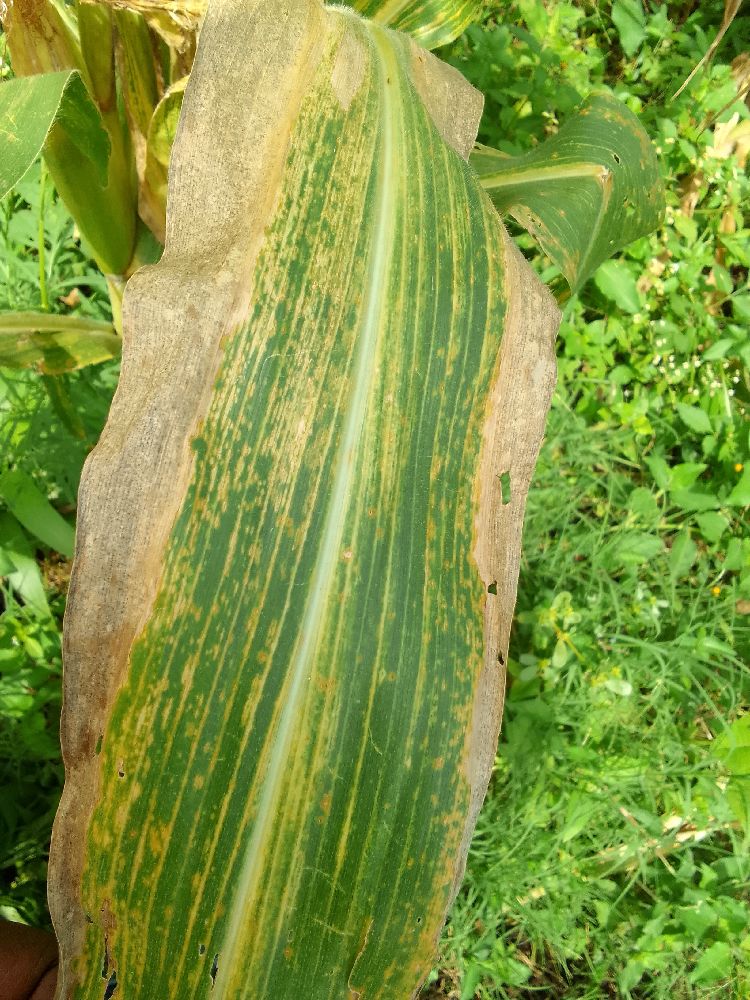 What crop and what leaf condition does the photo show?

maize, maize lethal necrosis
